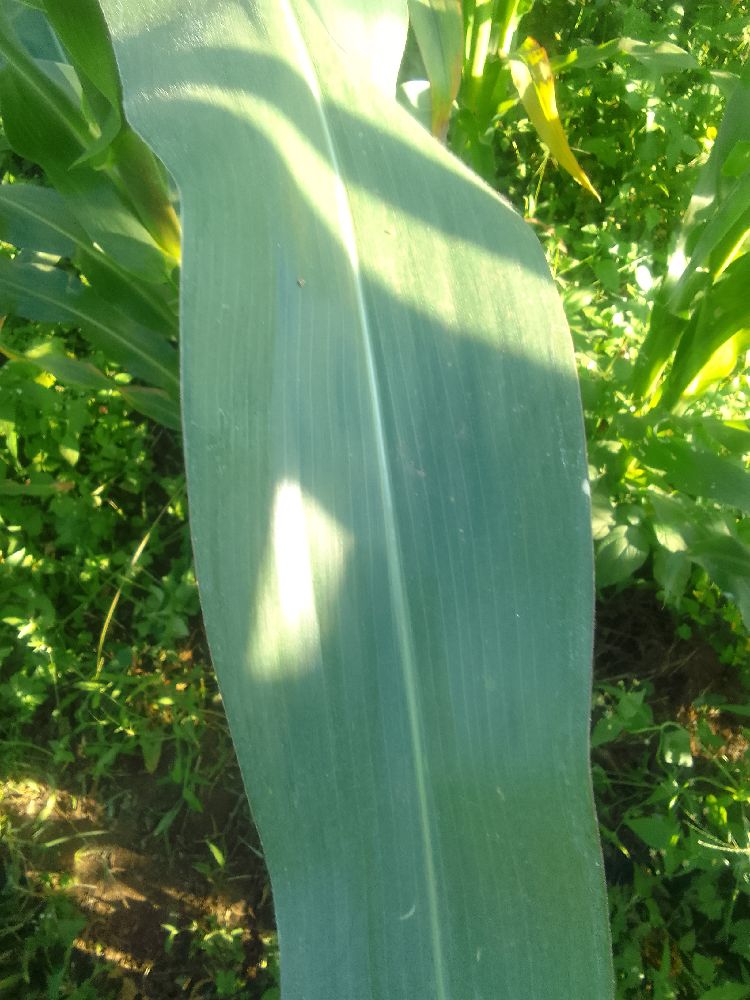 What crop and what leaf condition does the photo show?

maize, healthy
